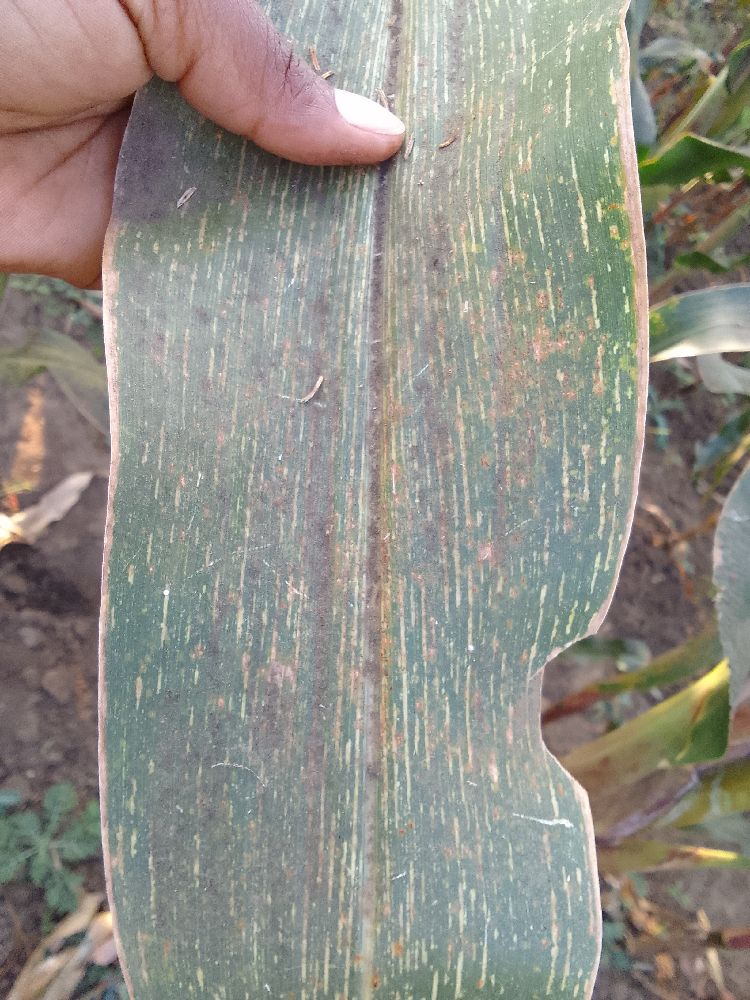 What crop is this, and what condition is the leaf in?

maize, maize streak virus
